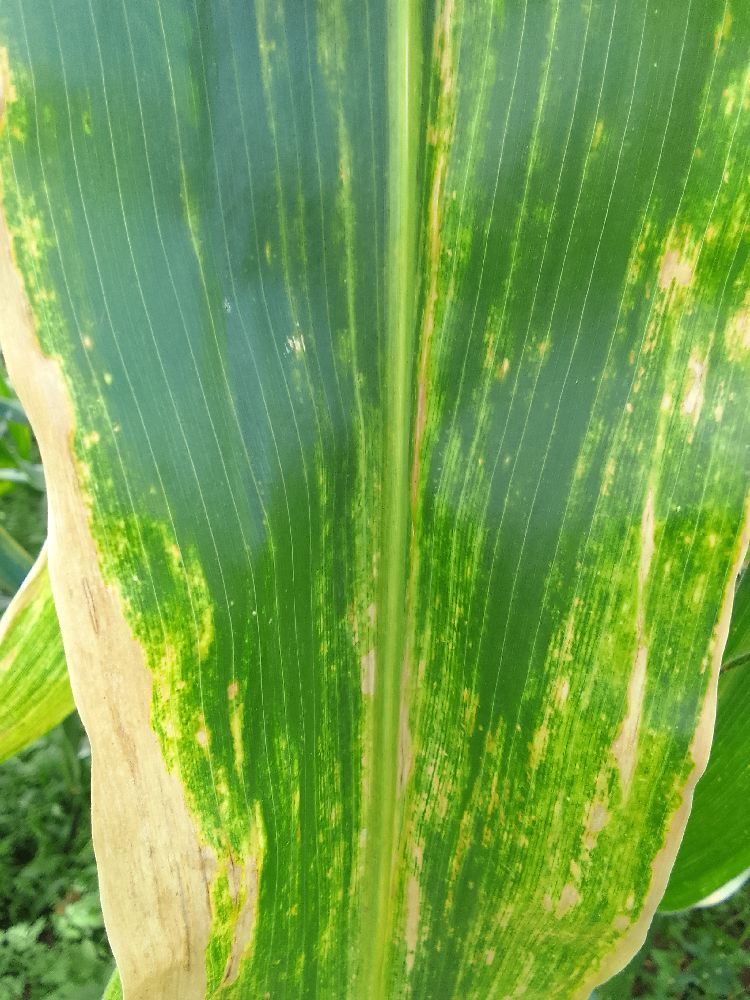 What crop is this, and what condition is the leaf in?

maize, maize lethal necrosis
